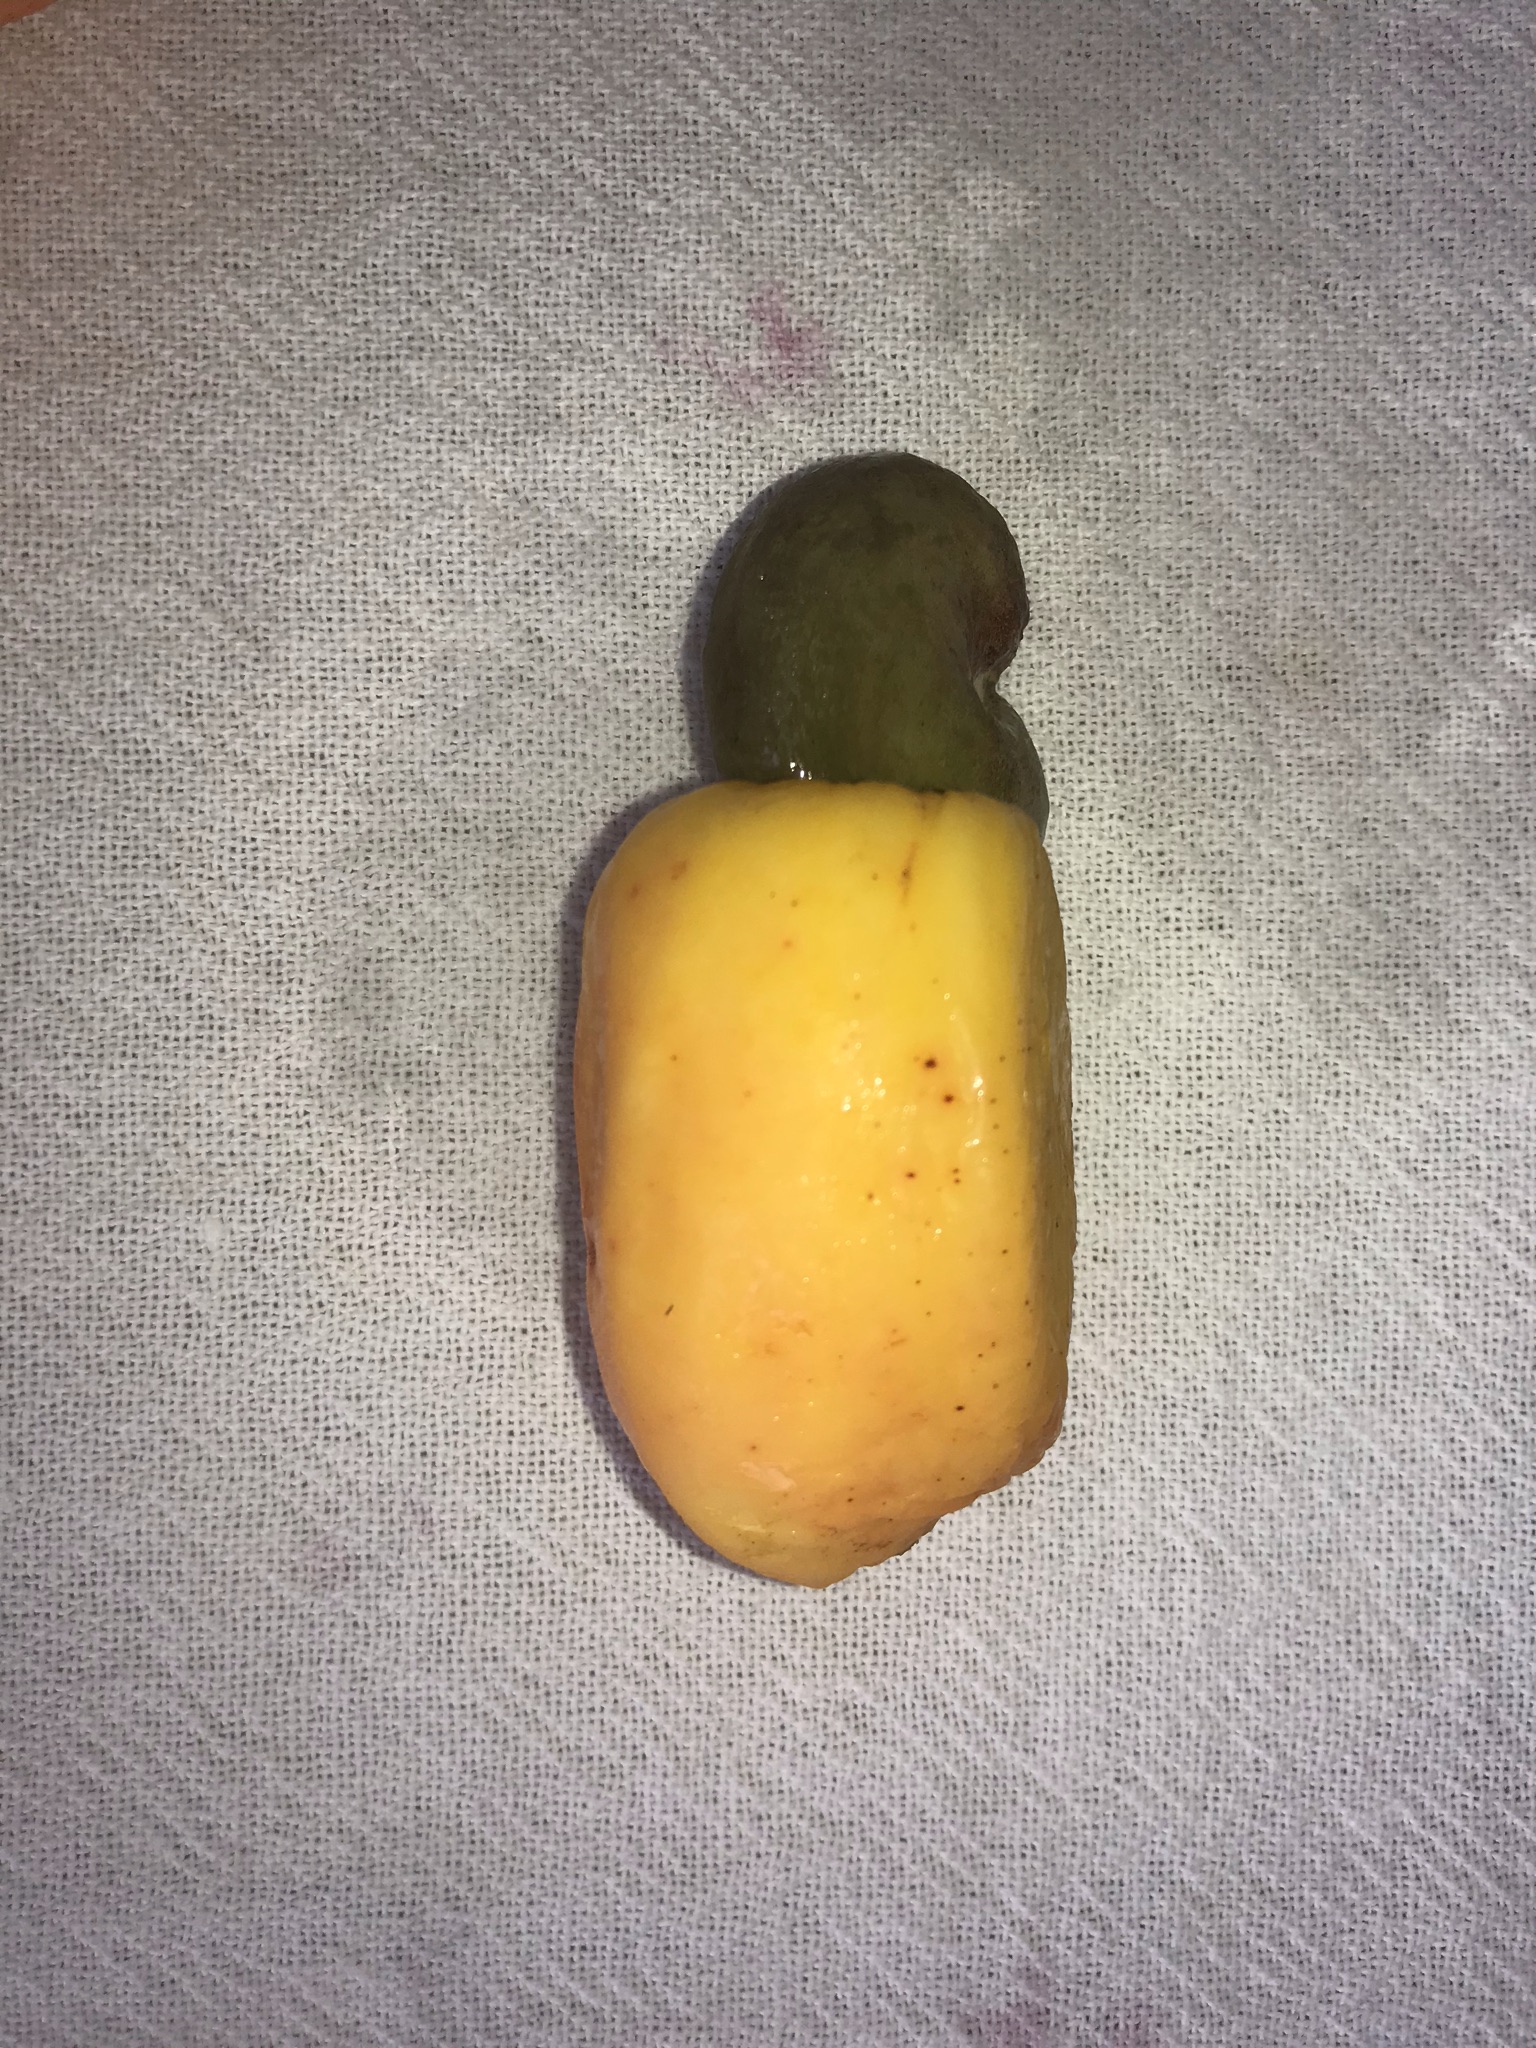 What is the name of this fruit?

caju amarelo
